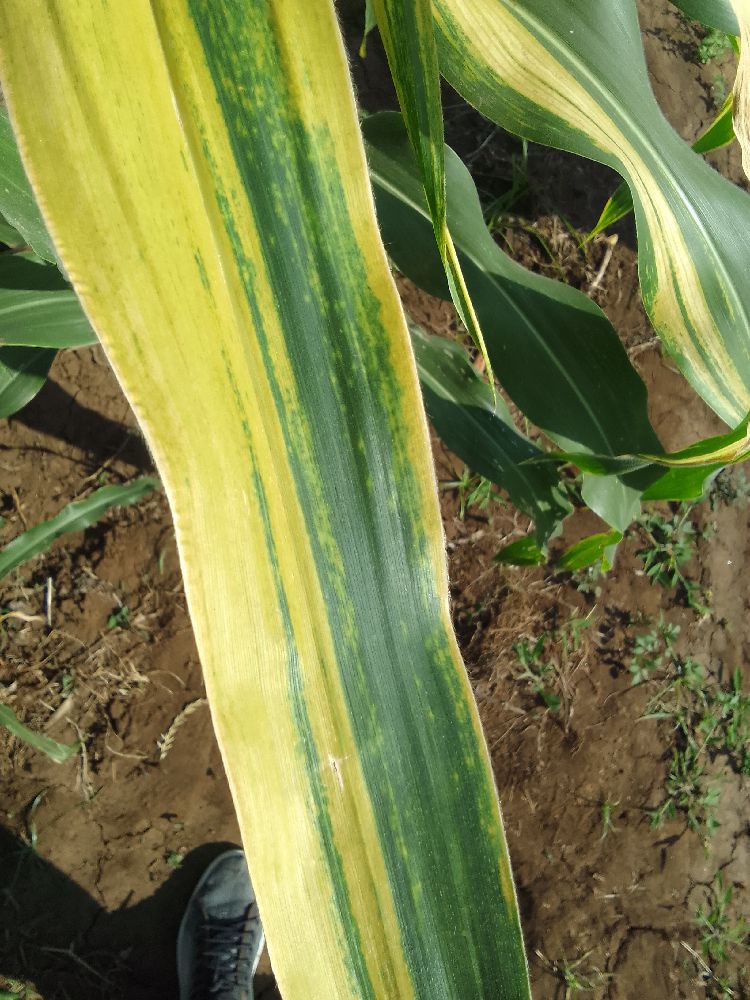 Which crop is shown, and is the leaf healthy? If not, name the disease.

maize, maize lethal necrosis
